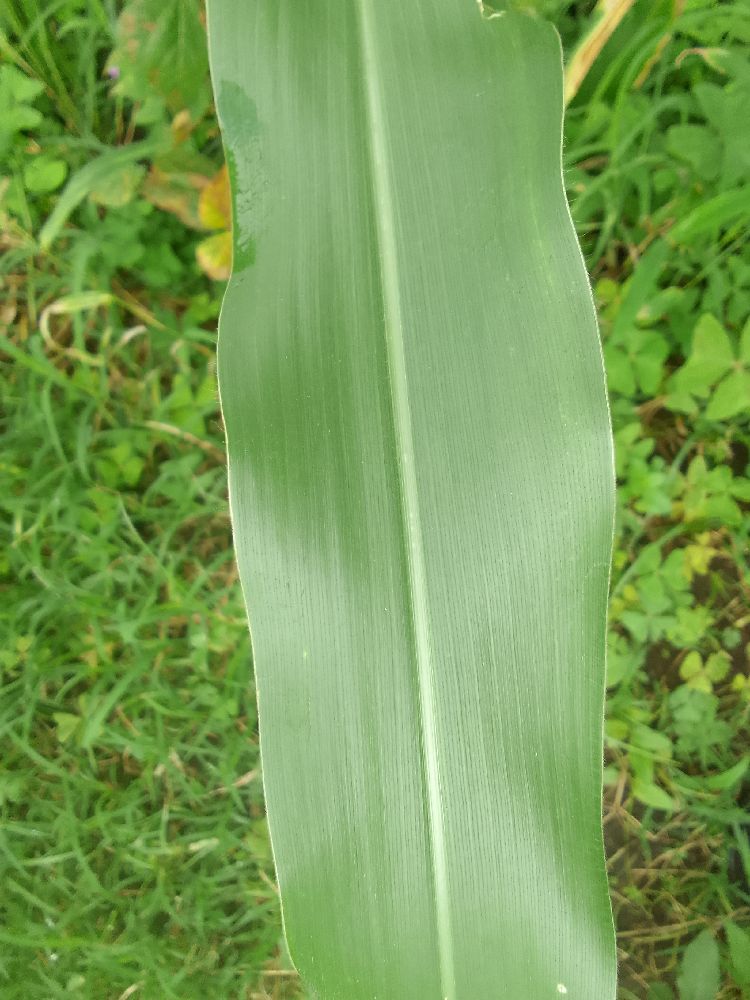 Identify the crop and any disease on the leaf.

maize, healthy
